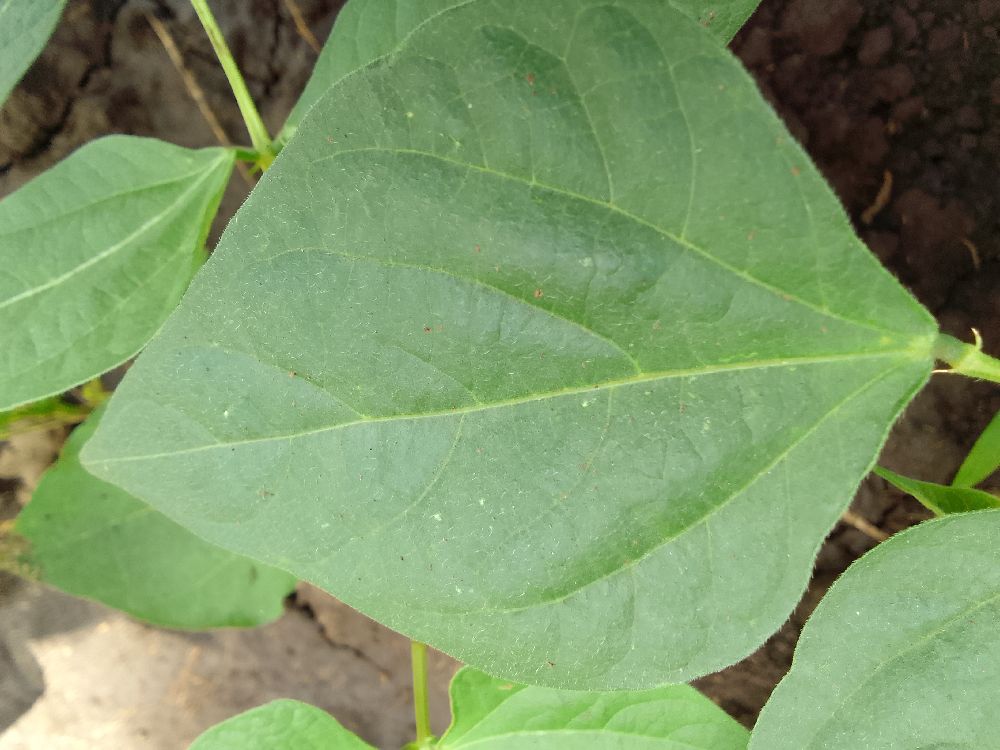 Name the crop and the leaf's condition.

common bean, healthy
